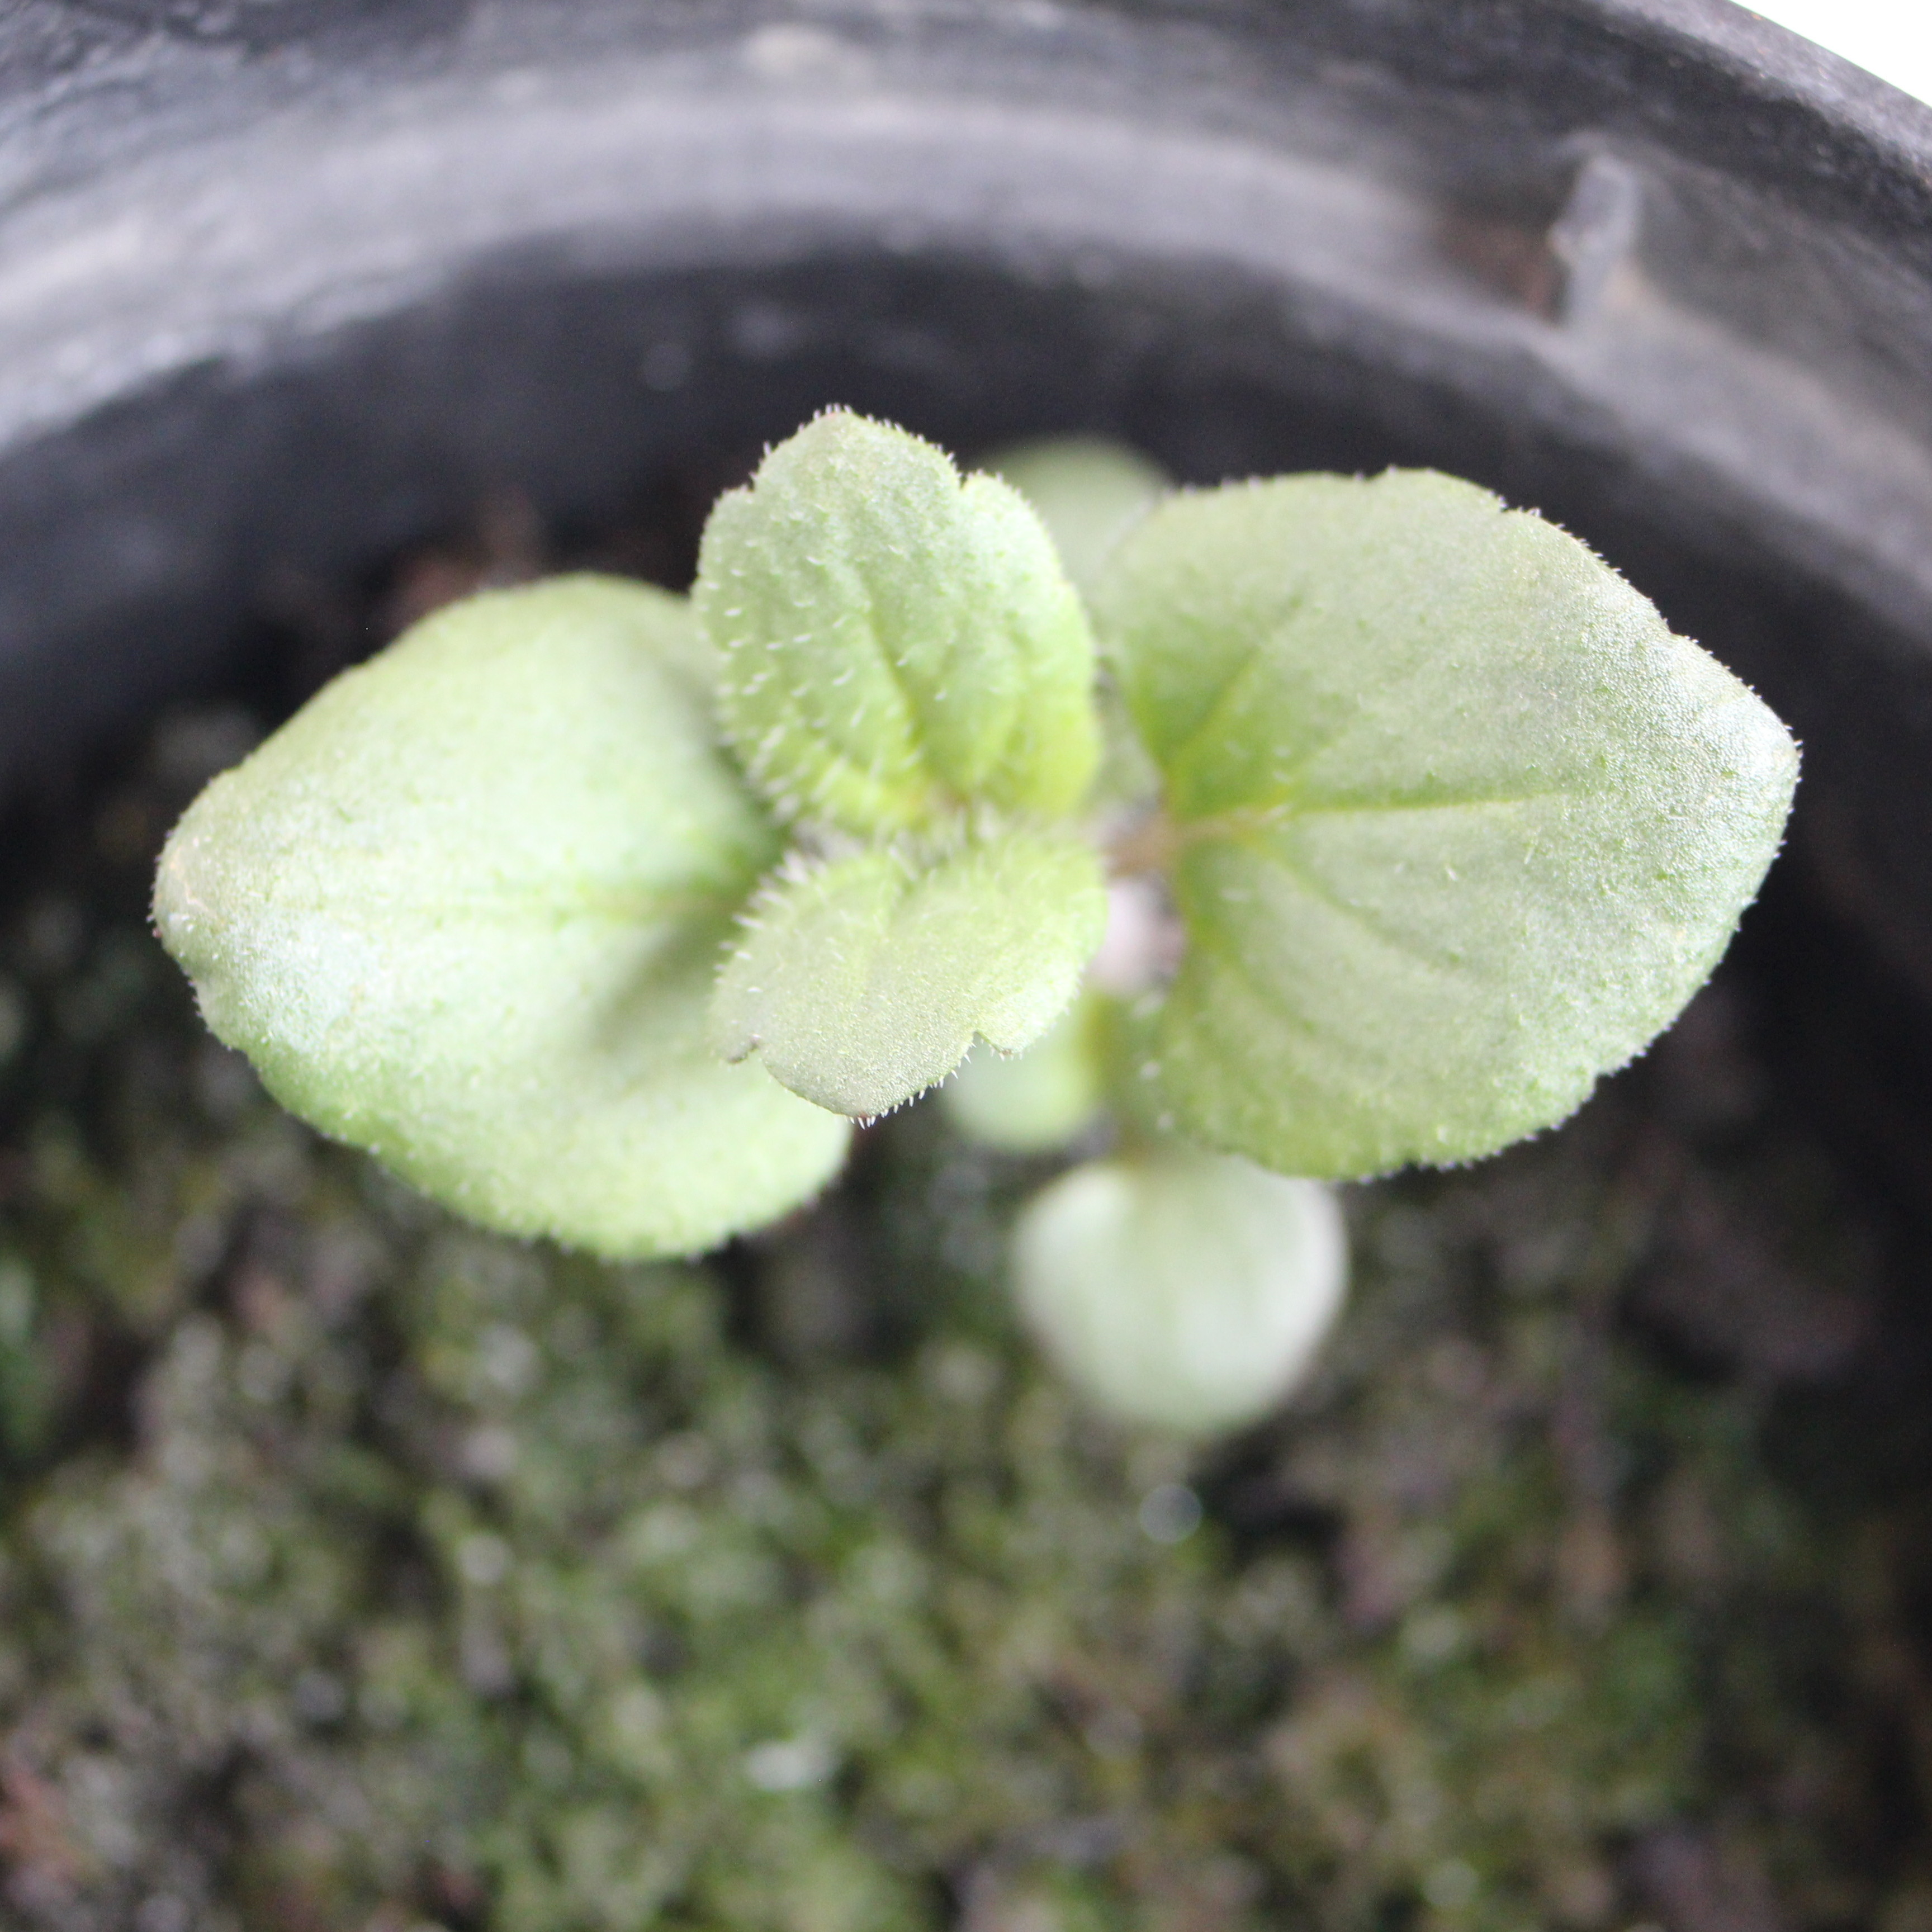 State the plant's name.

Veronica persica
